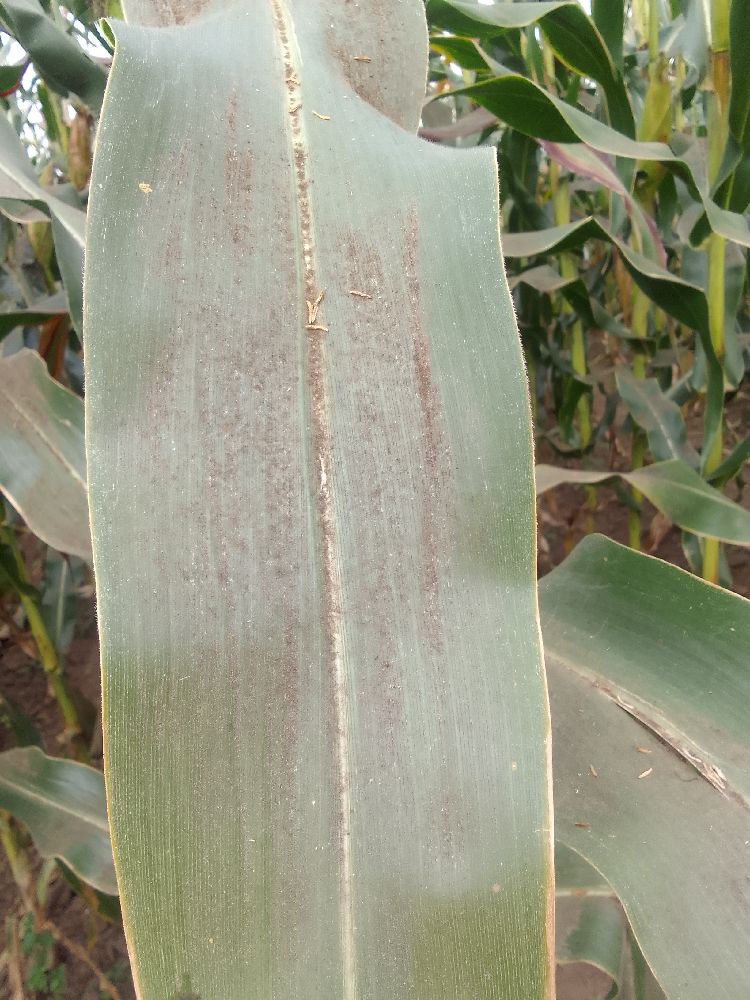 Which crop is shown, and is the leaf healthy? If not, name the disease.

maize, healthy
